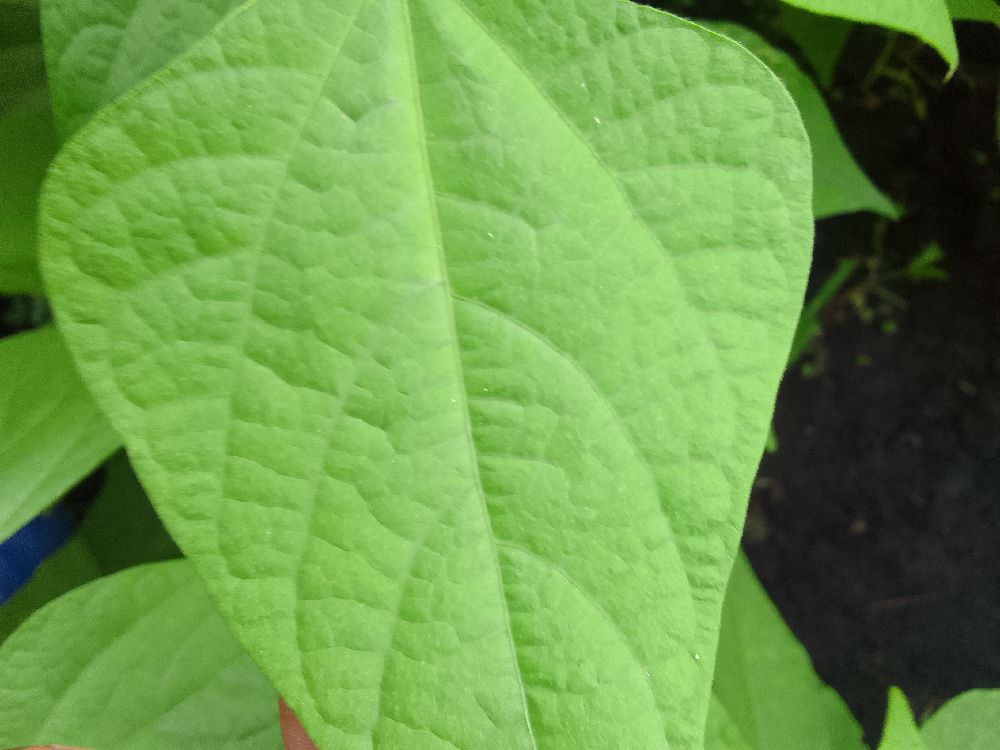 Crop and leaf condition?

common bean, healthy
